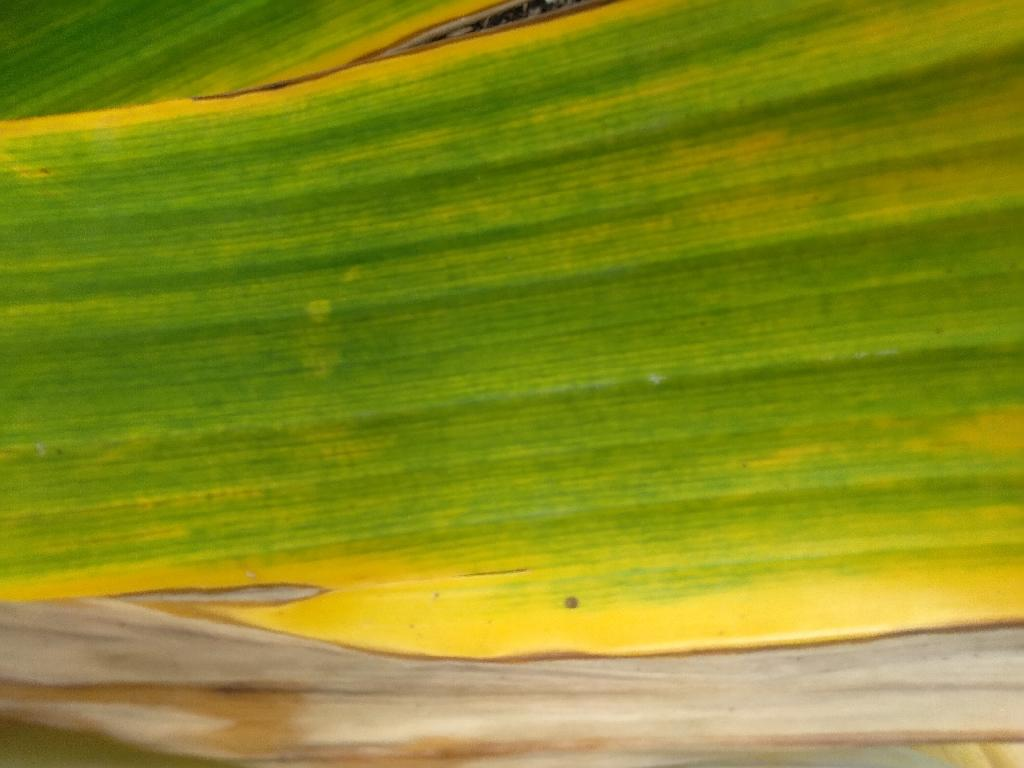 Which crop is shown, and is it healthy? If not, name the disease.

banana, fusarium wilt race 1
